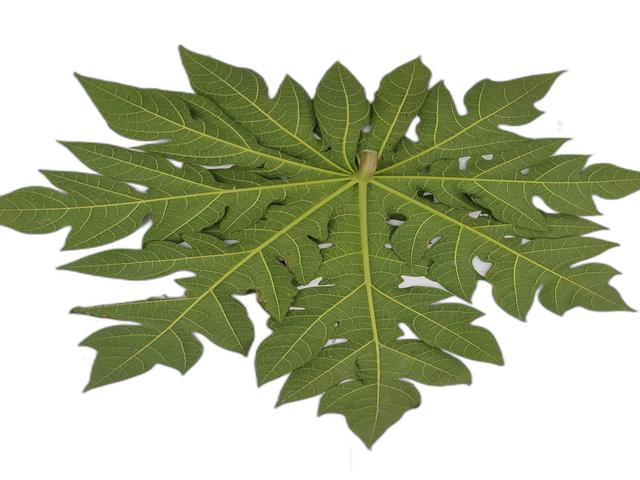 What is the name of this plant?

papaya
